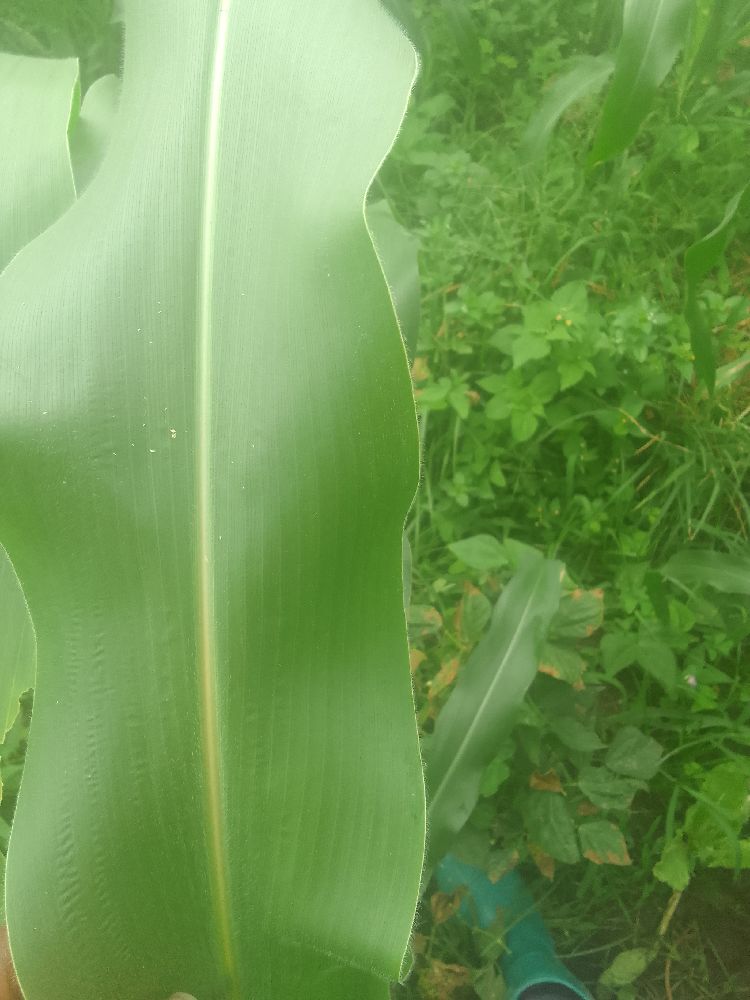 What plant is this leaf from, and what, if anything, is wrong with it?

maize, healthy
